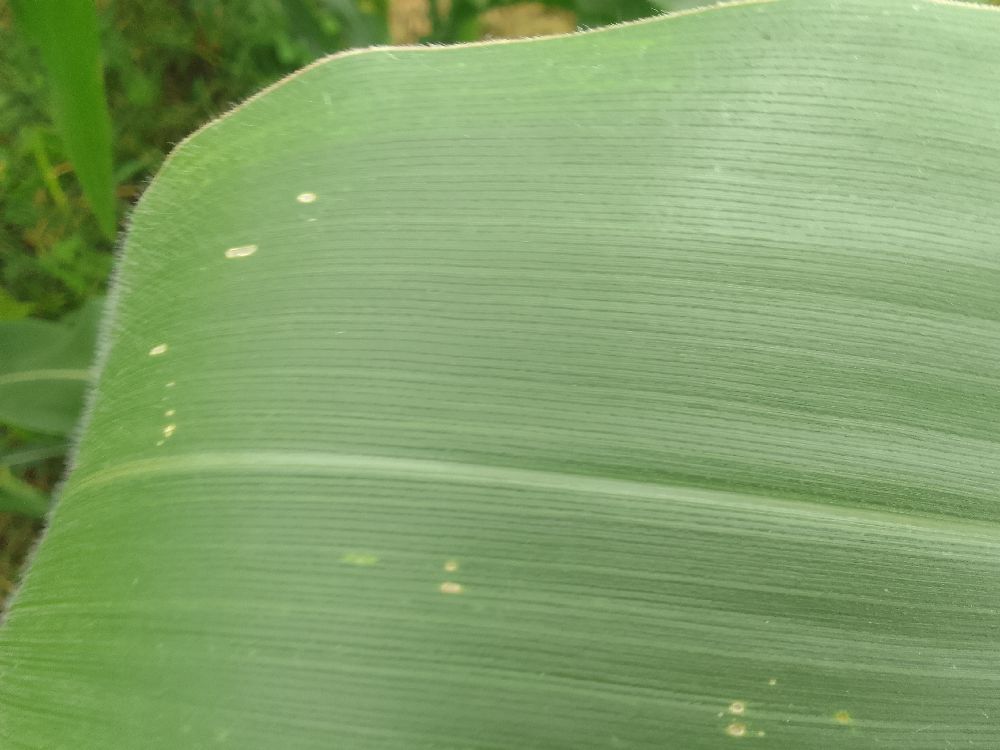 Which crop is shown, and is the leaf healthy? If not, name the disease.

maize, healthy
